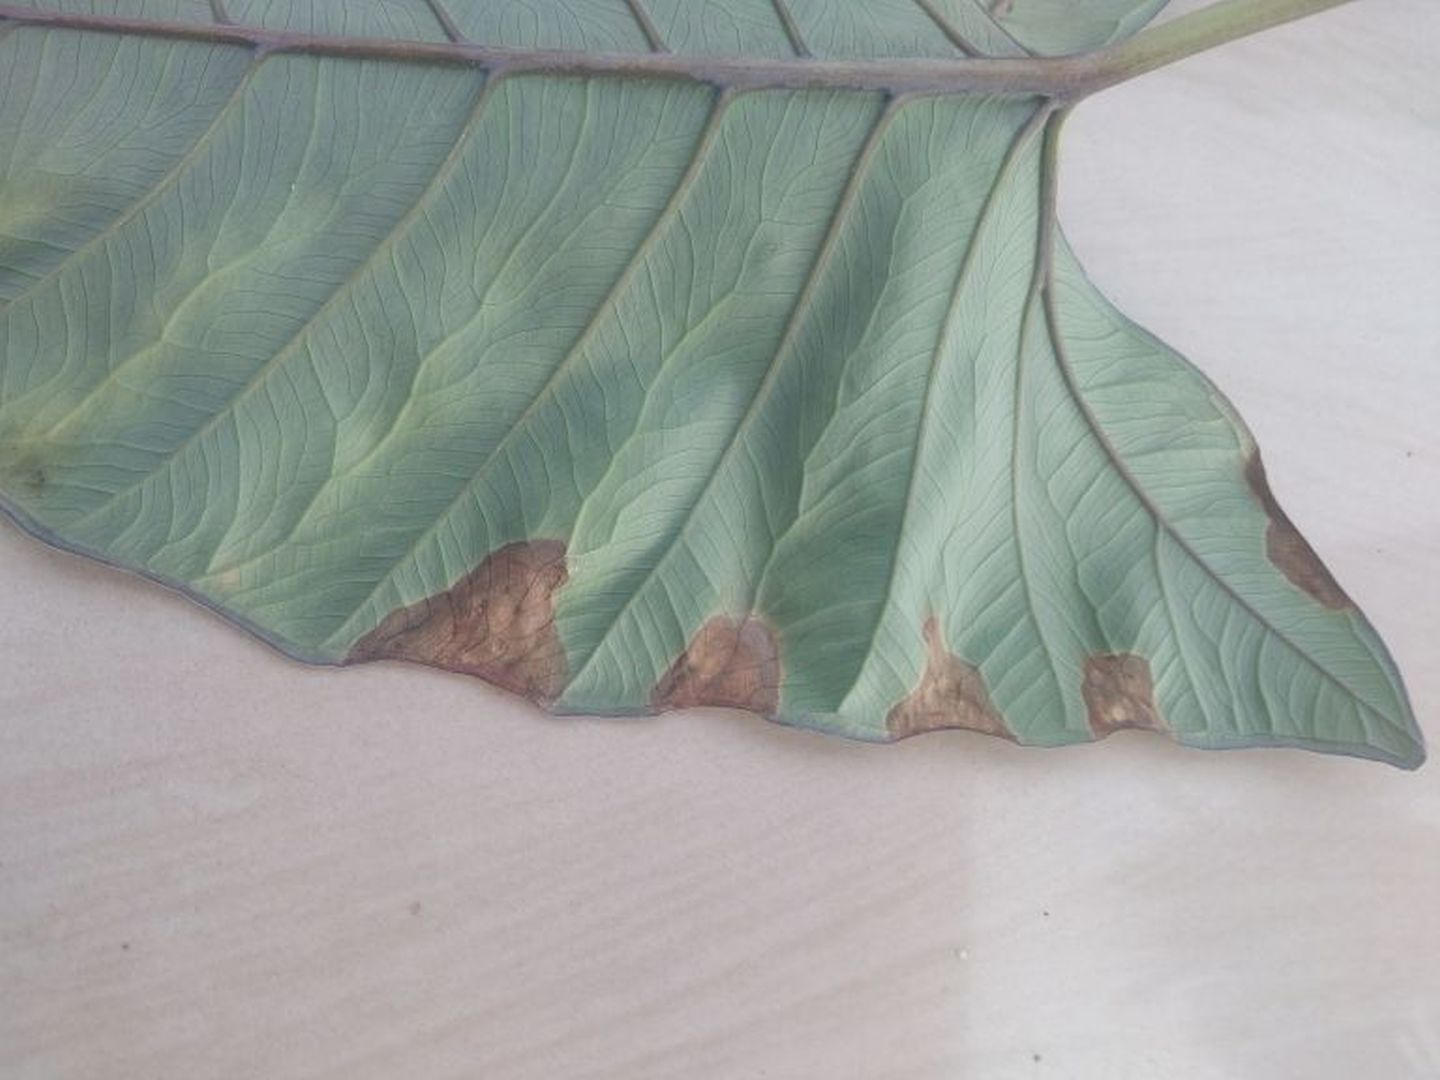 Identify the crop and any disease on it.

taro, leaf blight
